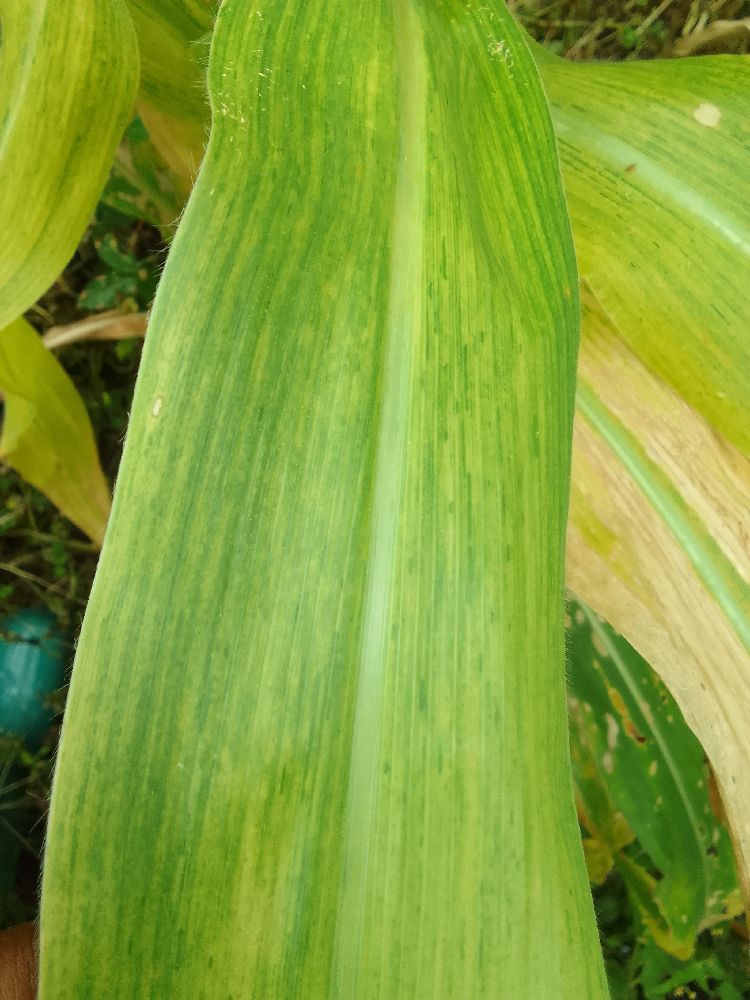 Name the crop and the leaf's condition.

maize, maize lethal necrosis
